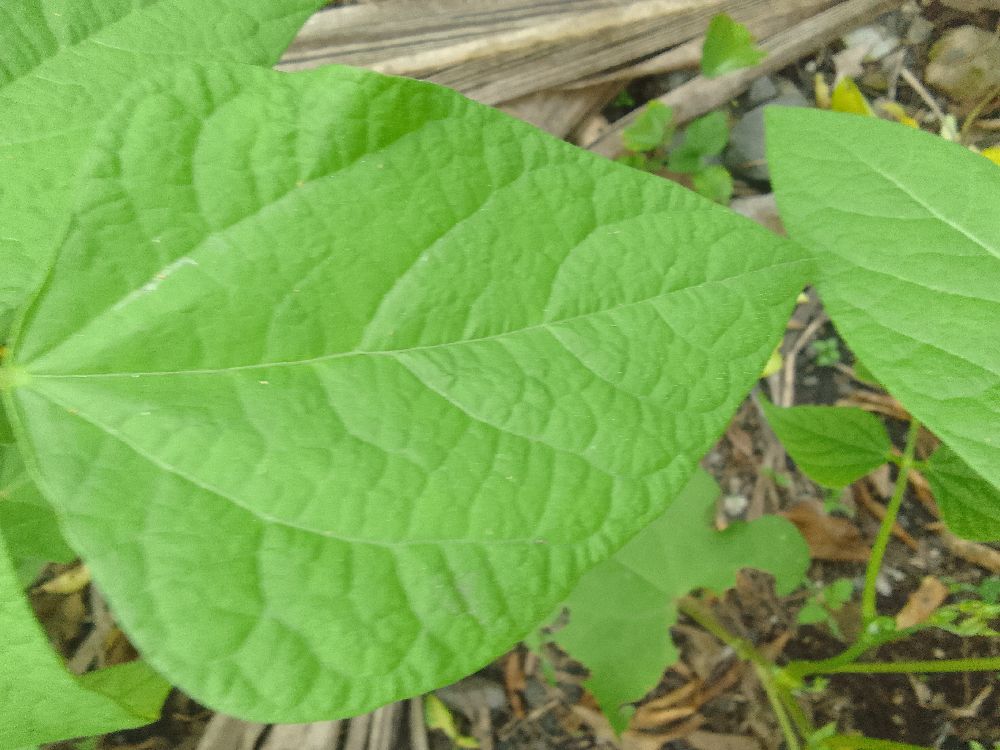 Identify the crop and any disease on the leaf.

common bean, healthy
